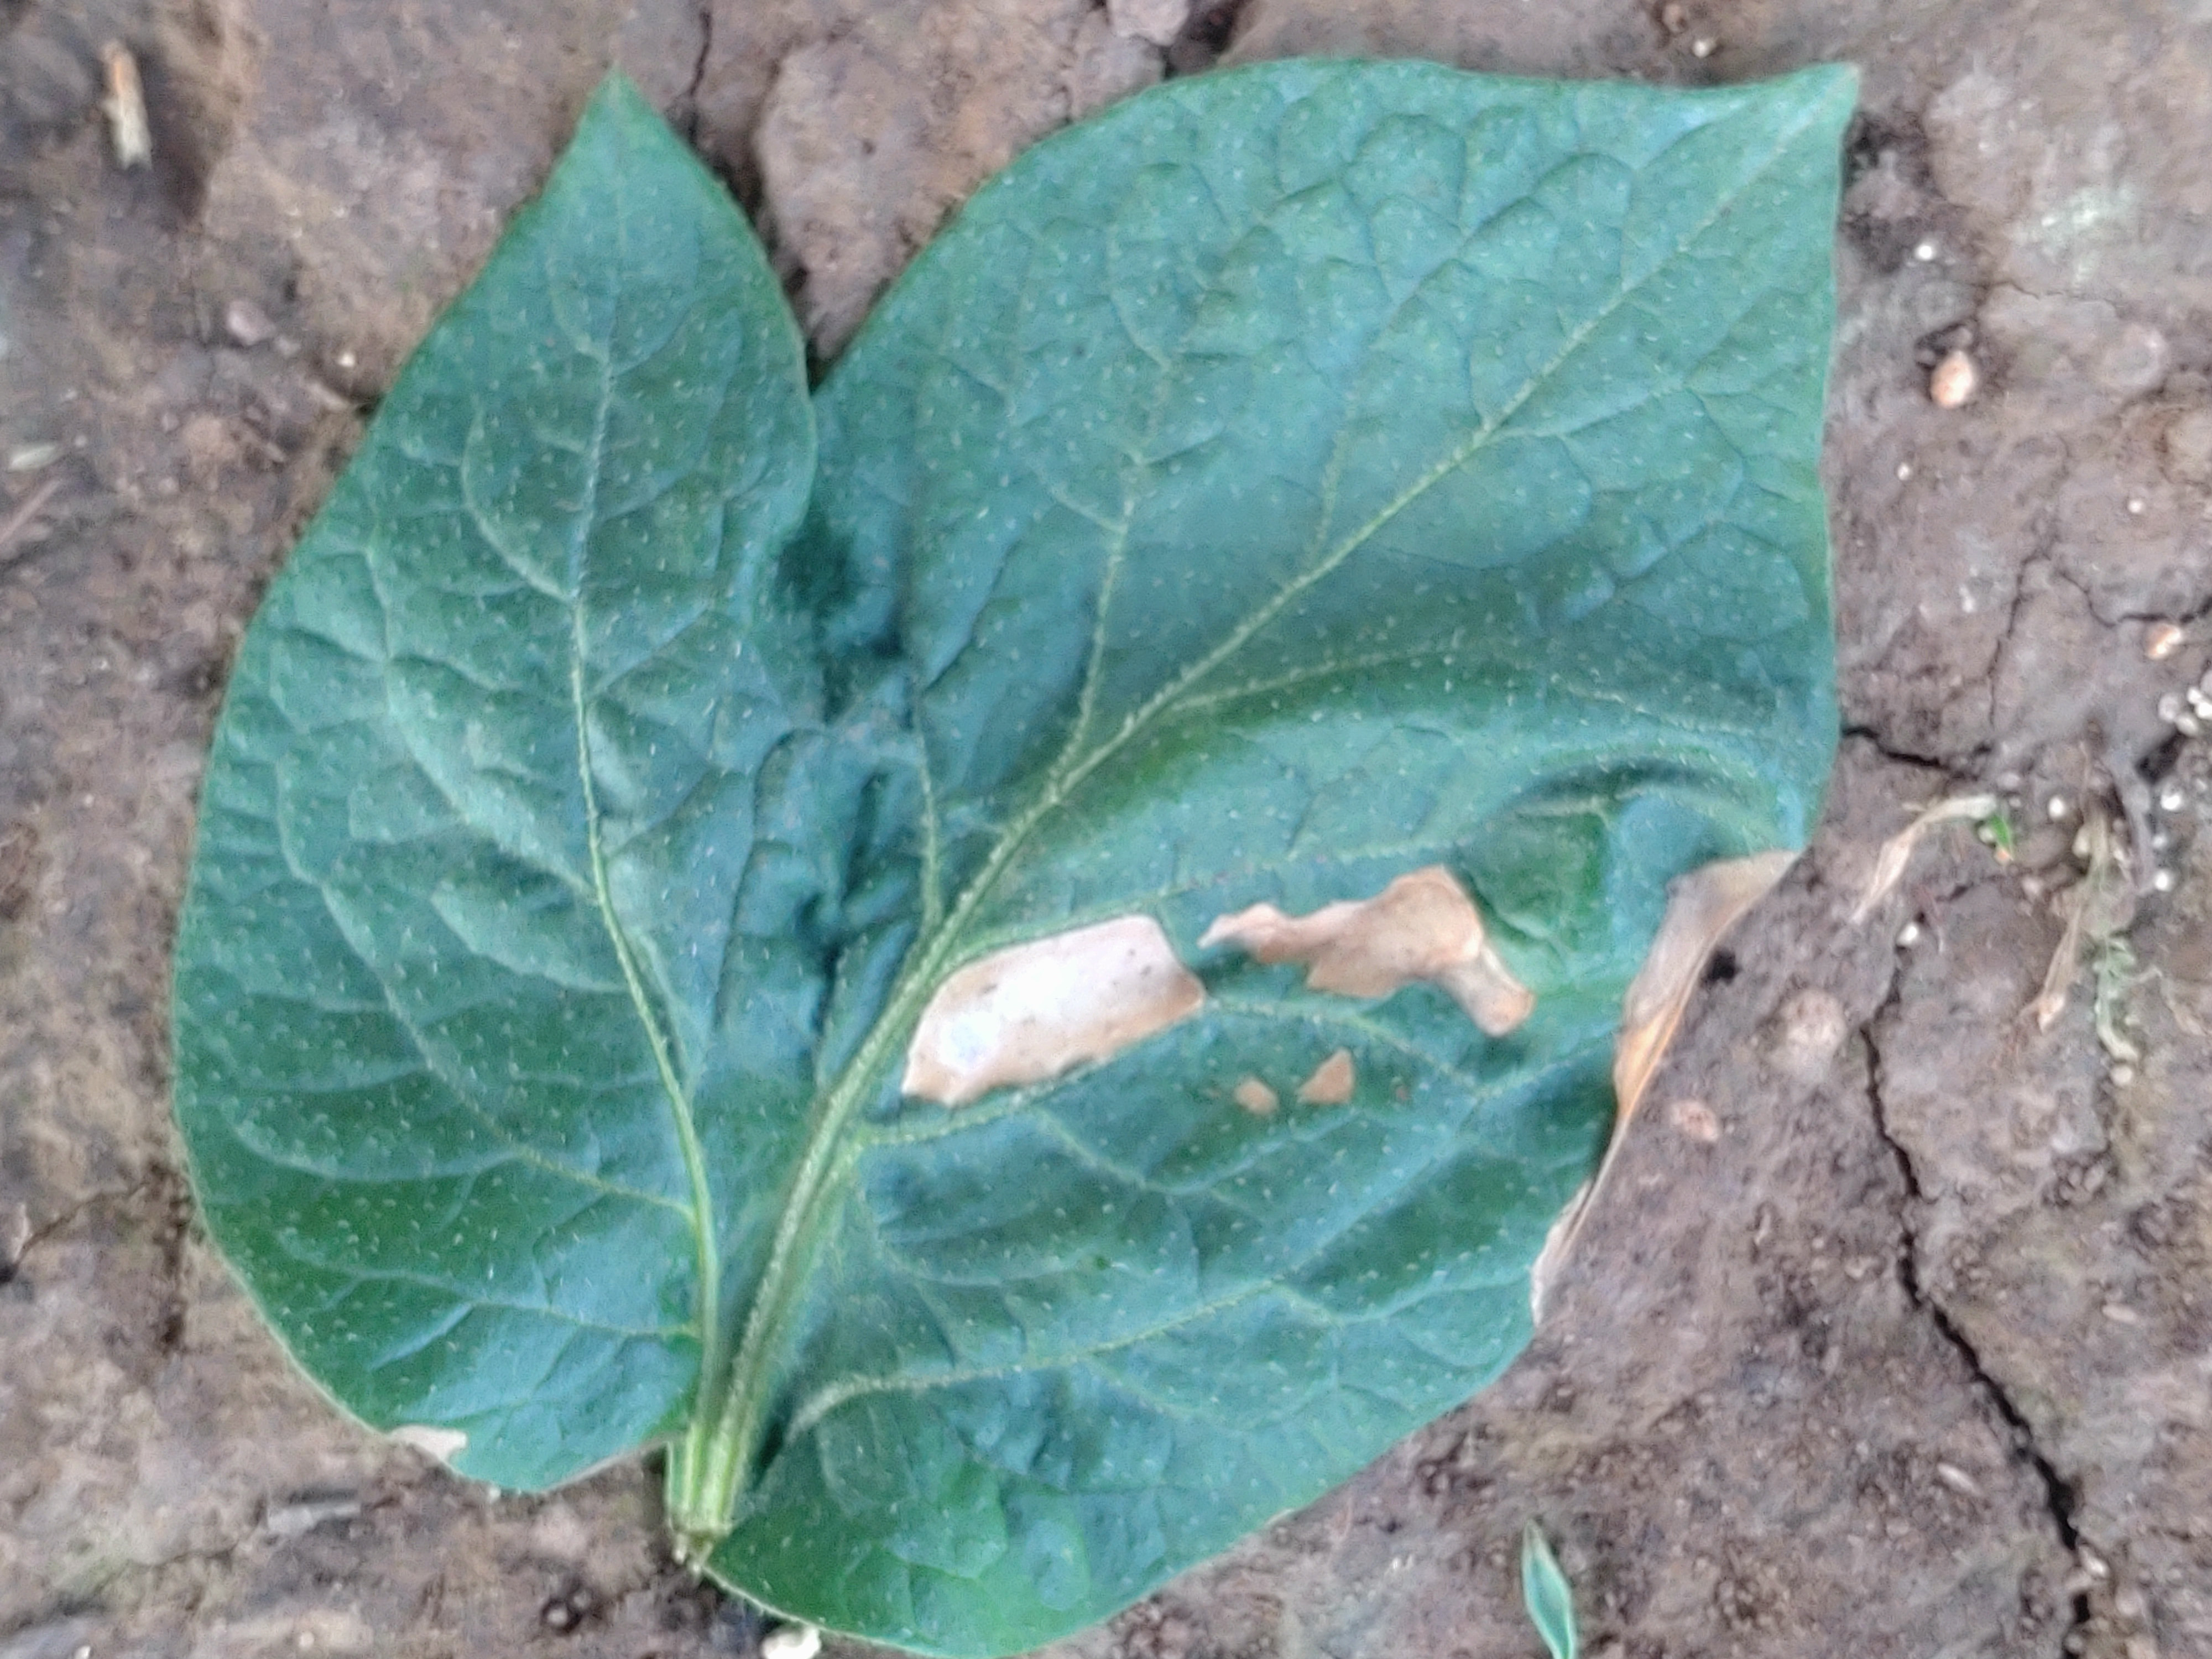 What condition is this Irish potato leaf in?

early blight
